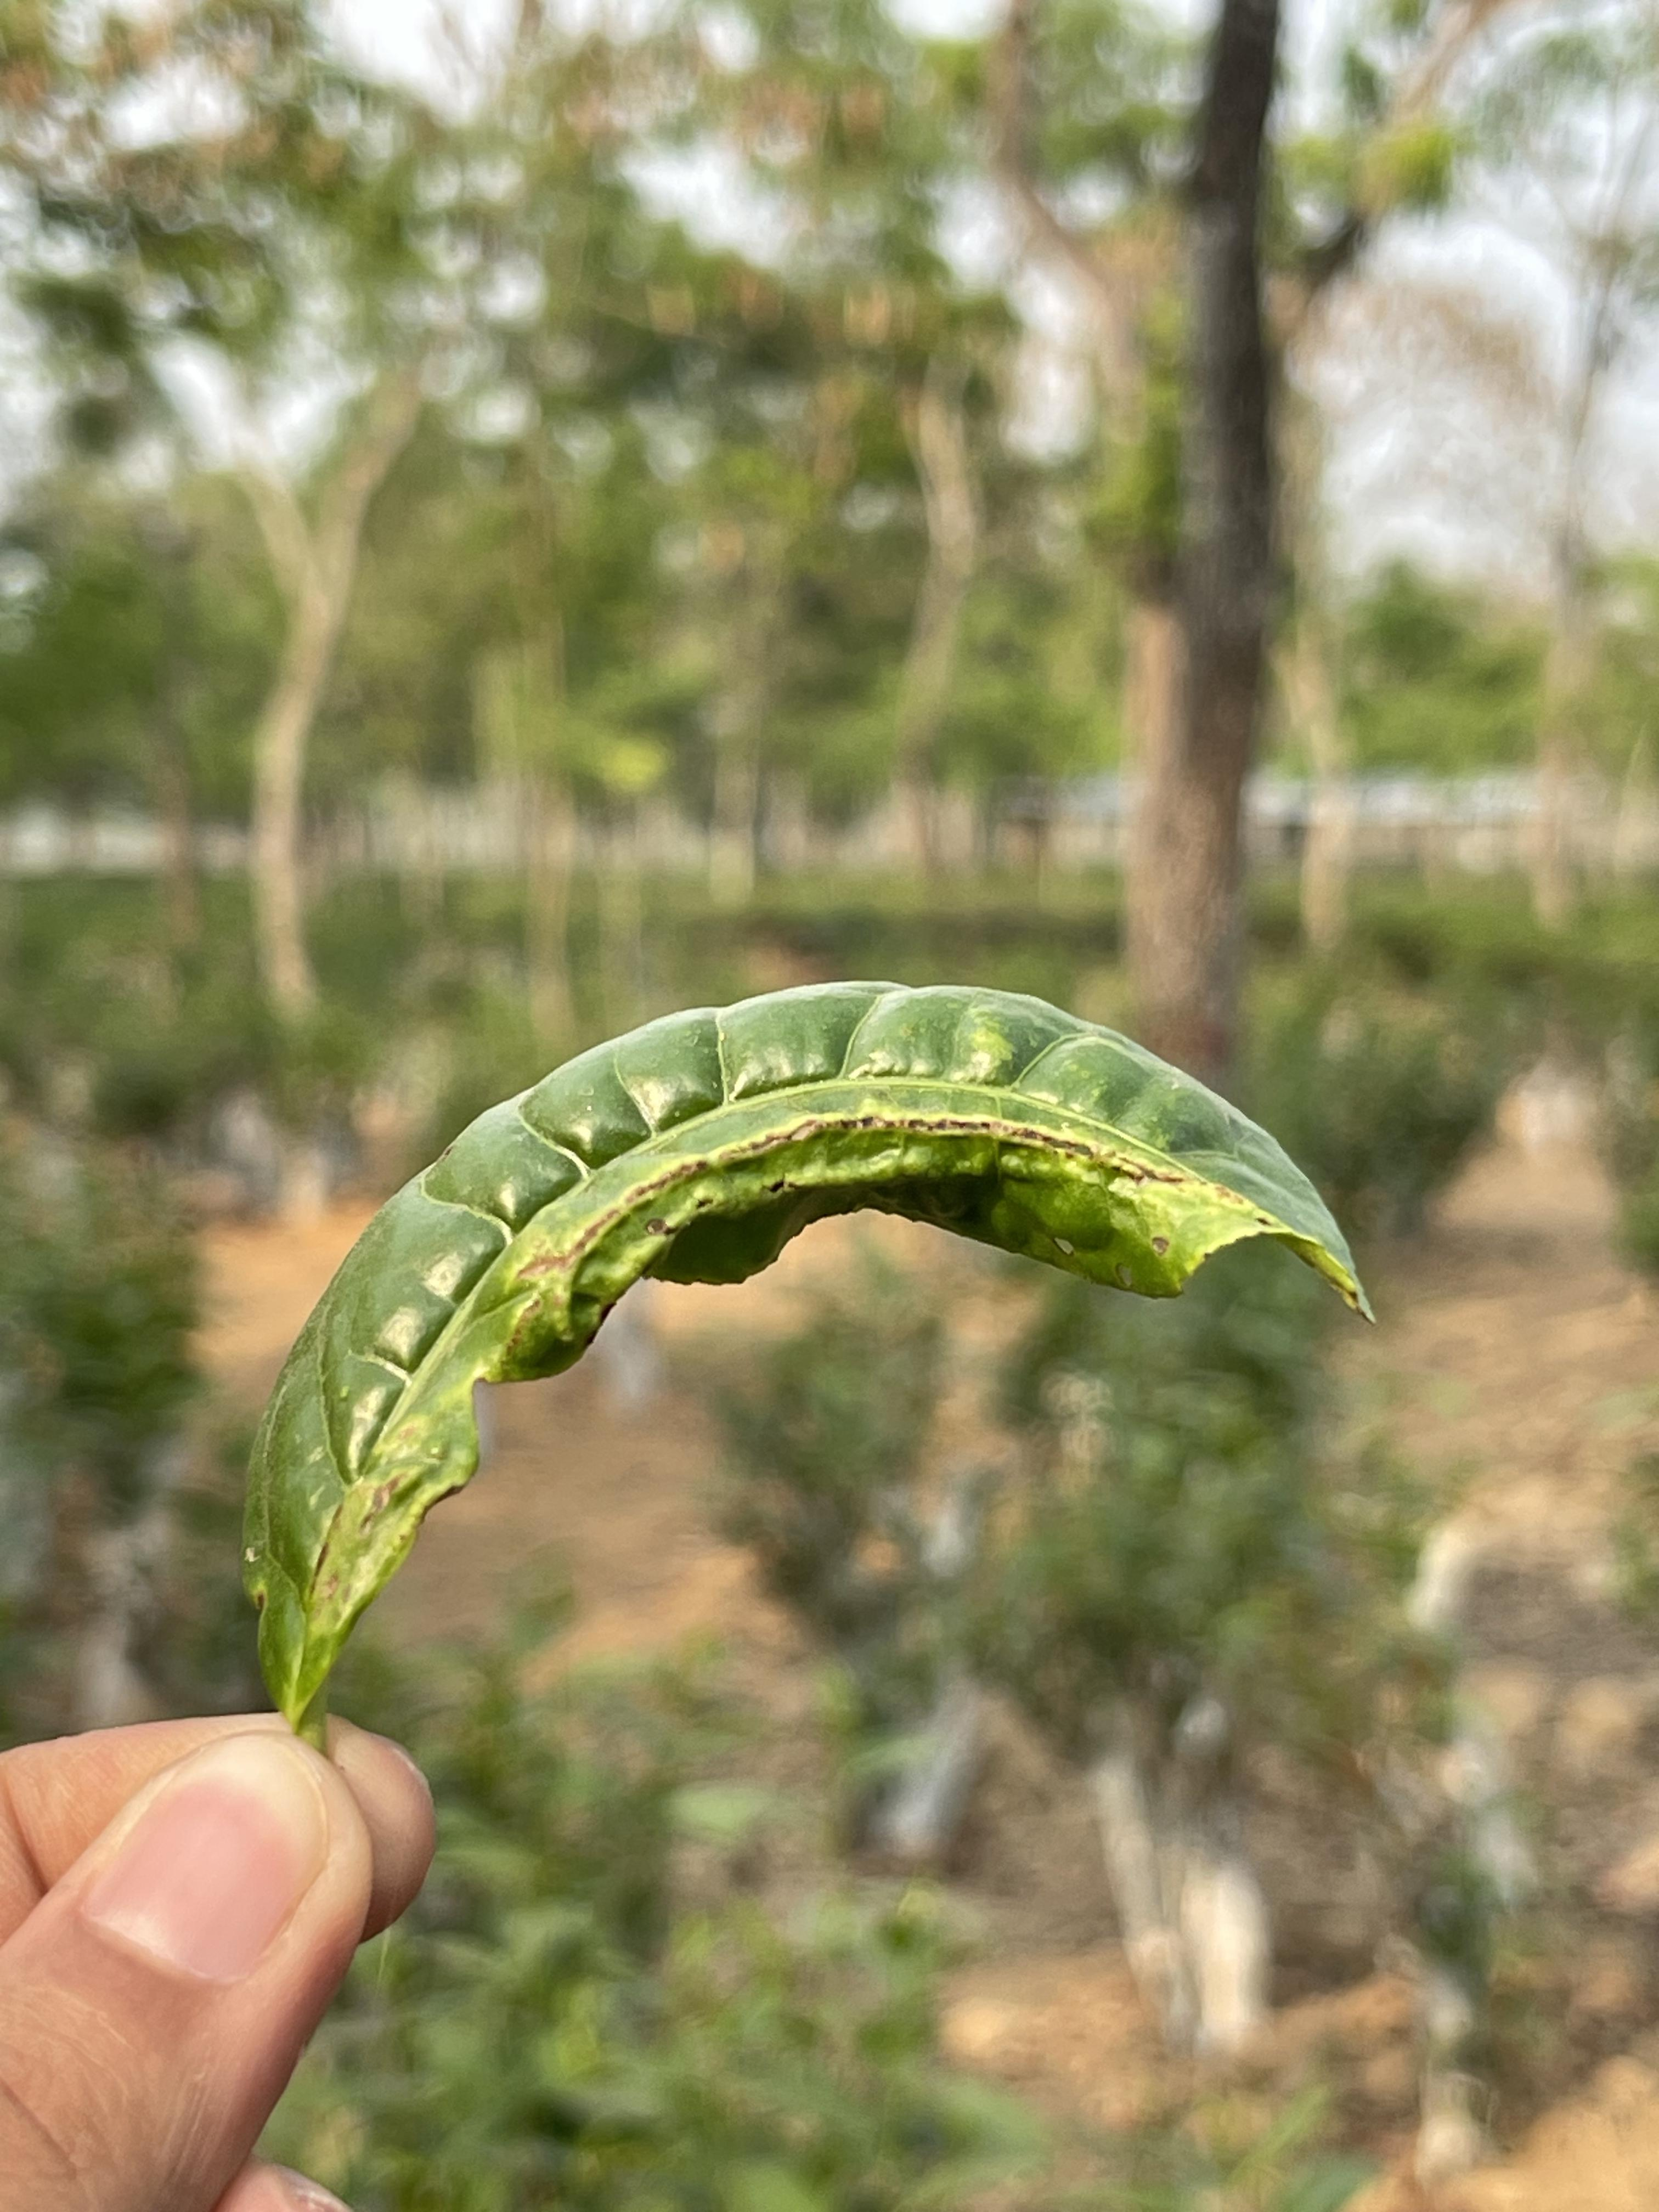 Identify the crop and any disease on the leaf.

tea, helopeltis
